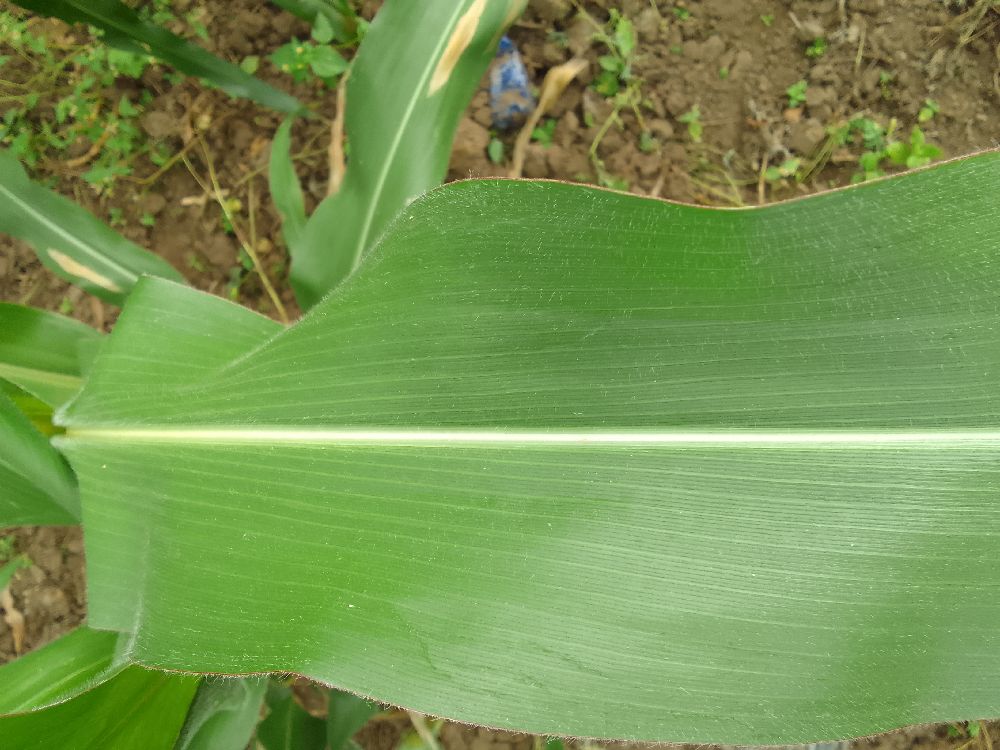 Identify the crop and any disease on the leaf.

maize, healthy
